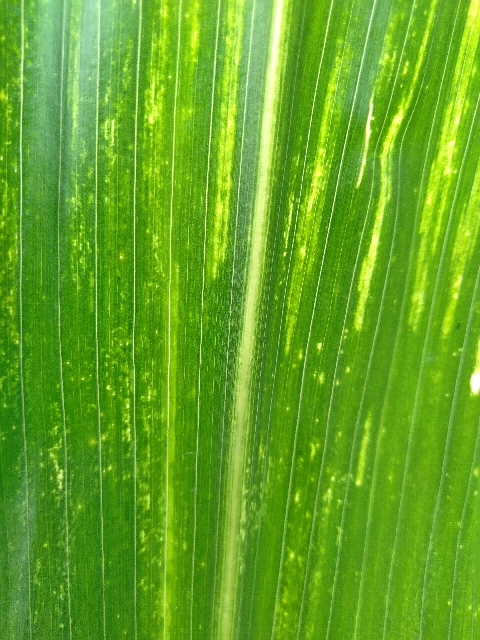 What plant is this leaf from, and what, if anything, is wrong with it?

maize, maize lethal necrosis
